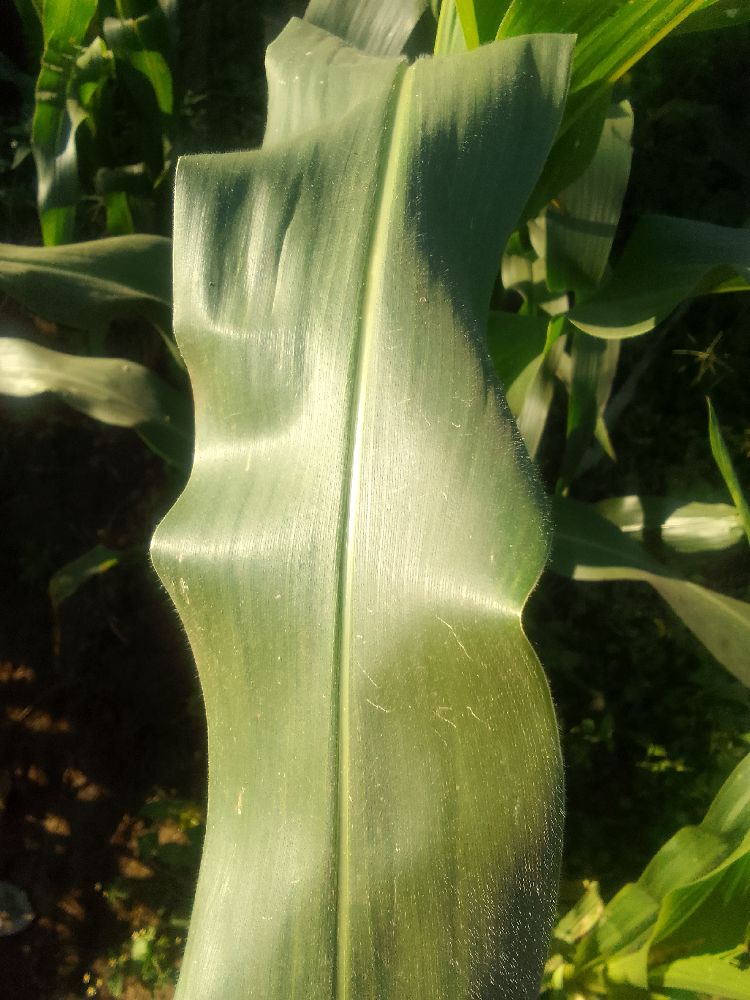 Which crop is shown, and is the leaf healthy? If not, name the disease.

maize, healthy
